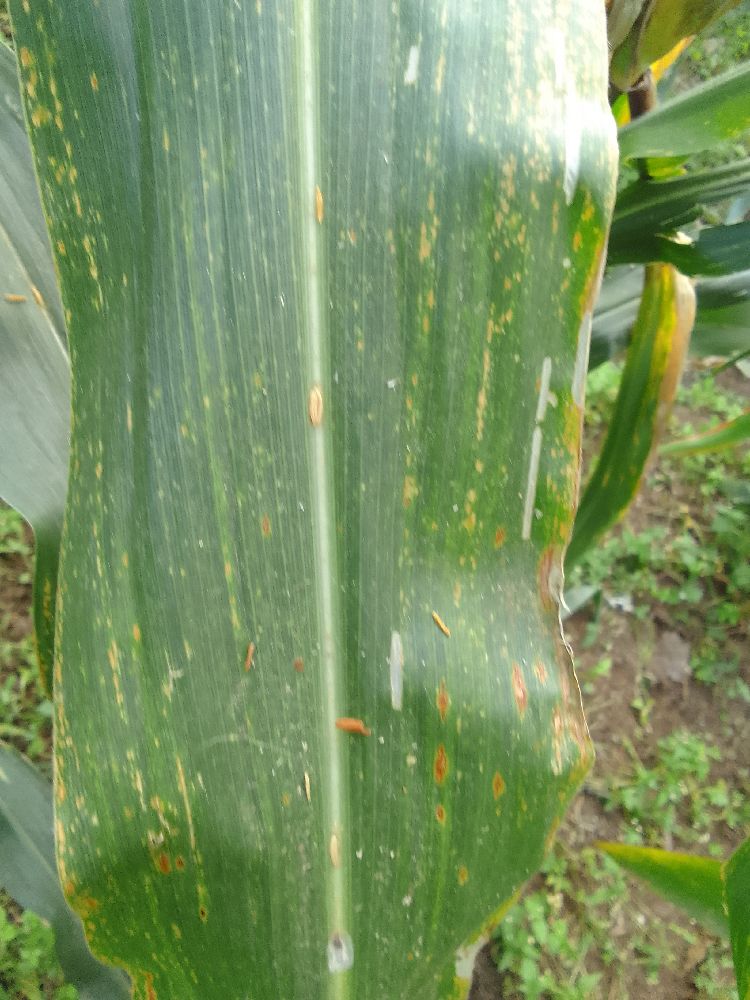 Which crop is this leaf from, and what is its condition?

maize, maize lethal necrosis
